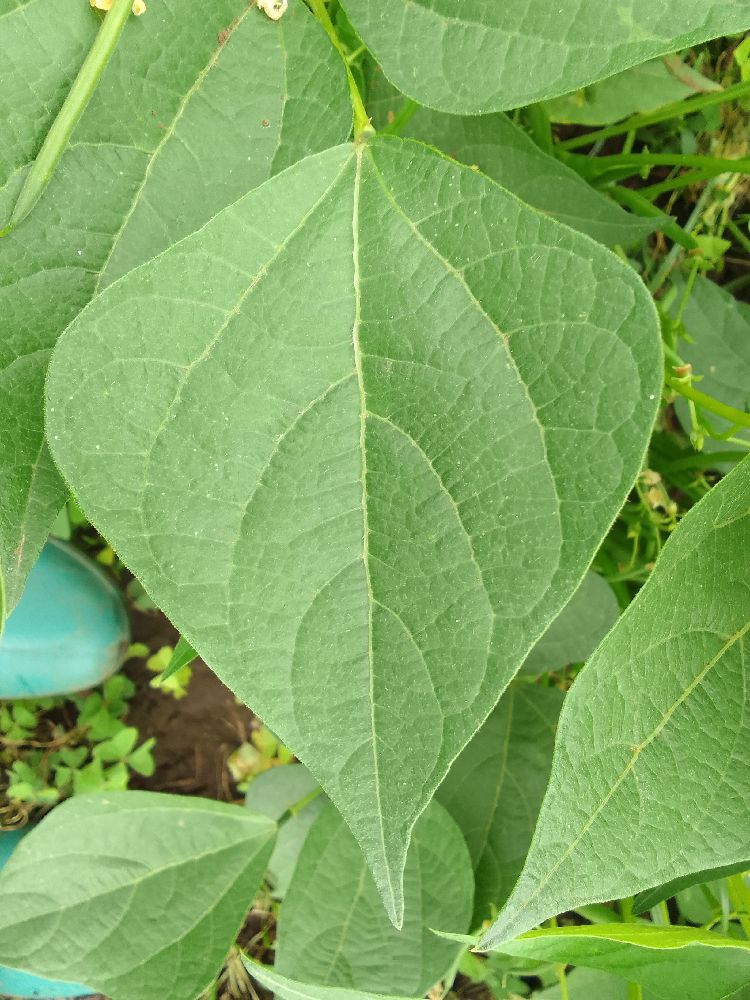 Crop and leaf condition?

common bean, healthy
